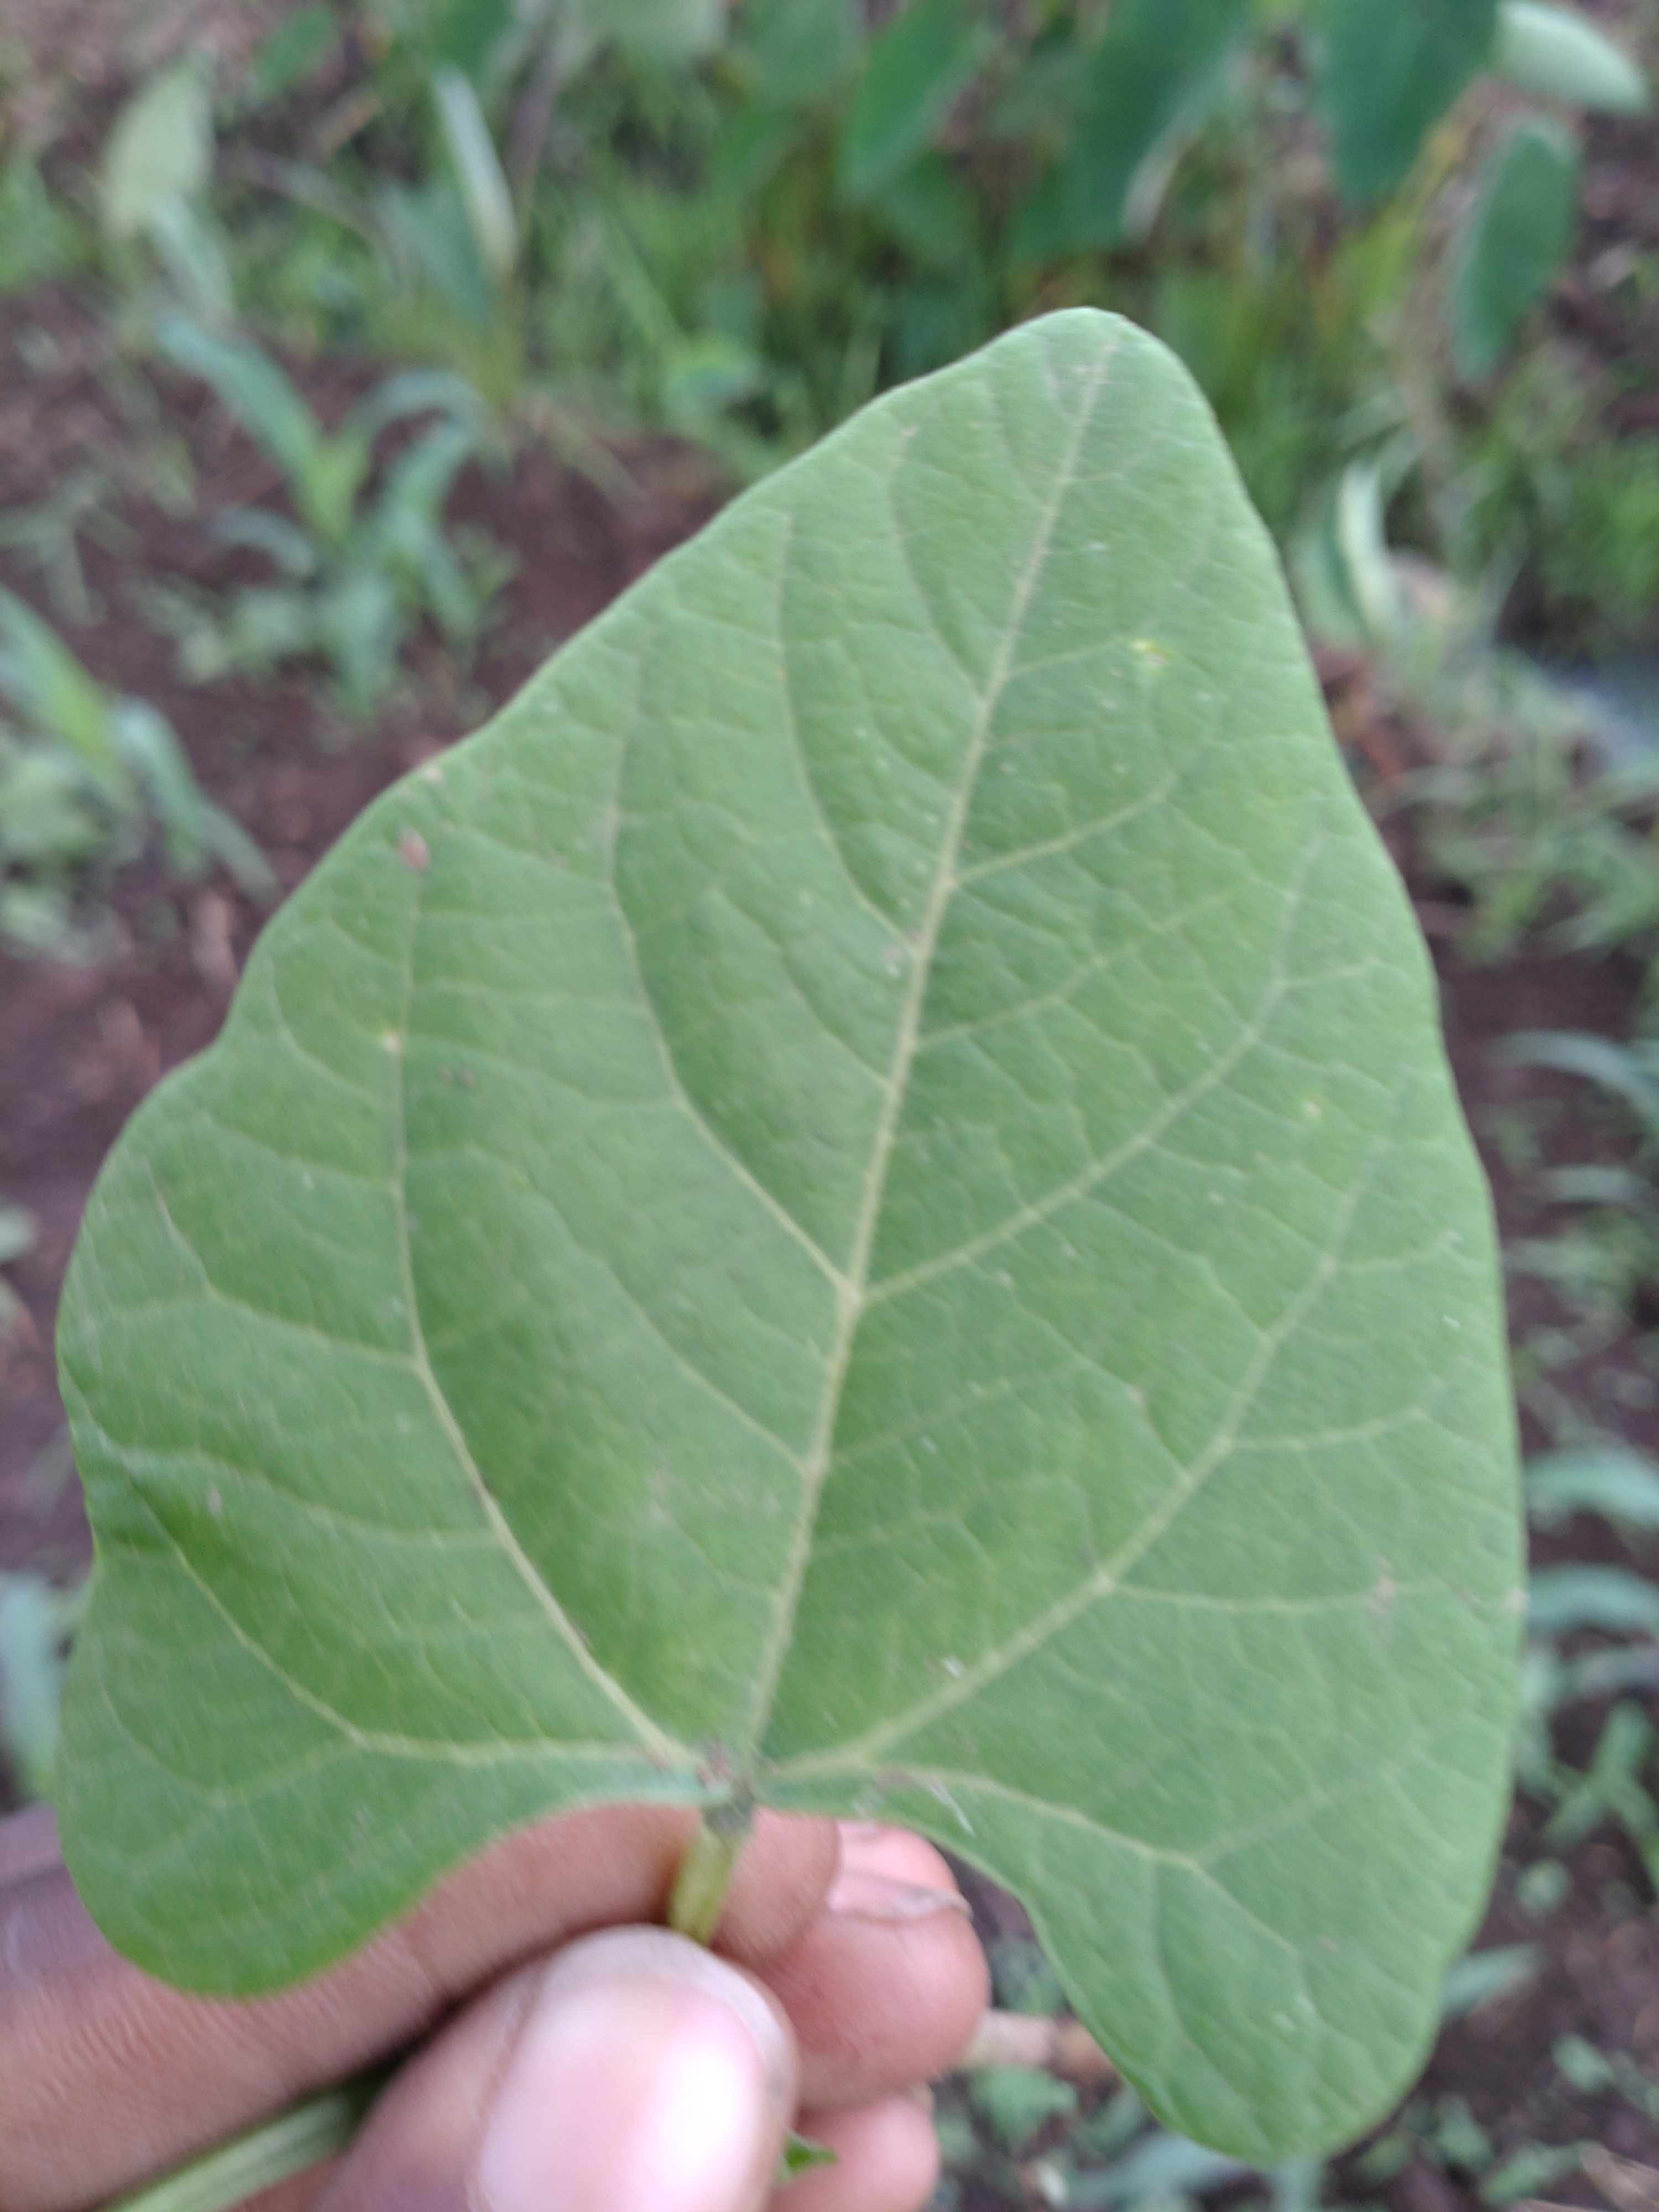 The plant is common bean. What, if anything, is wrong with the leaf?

healthy
